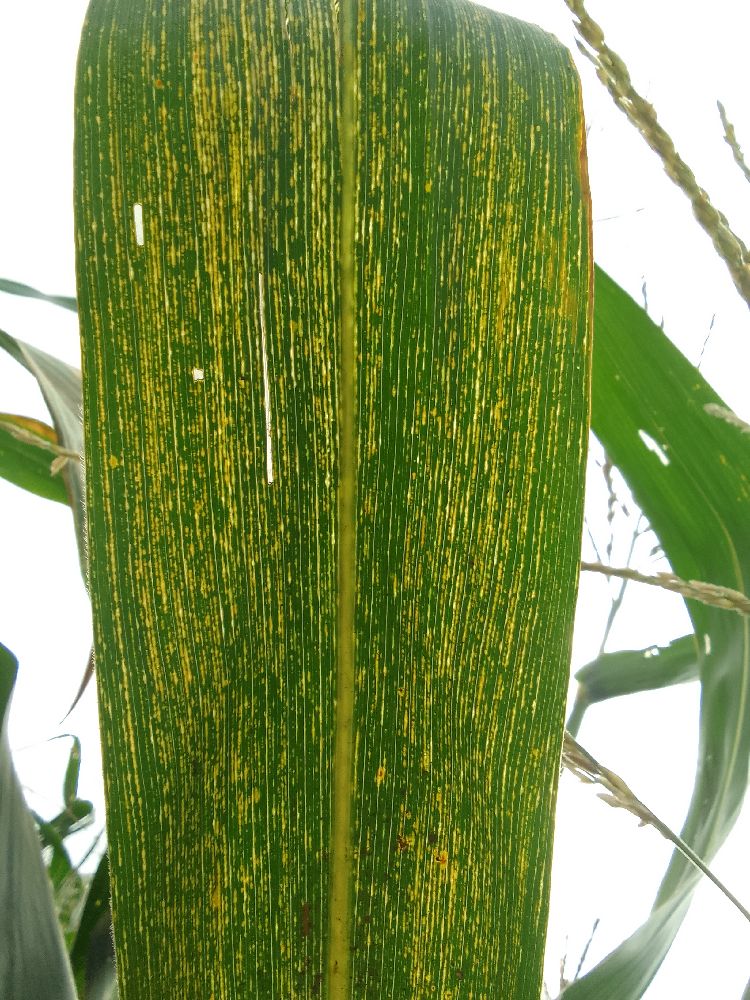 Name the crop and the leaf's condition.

maize, maize streak virus
